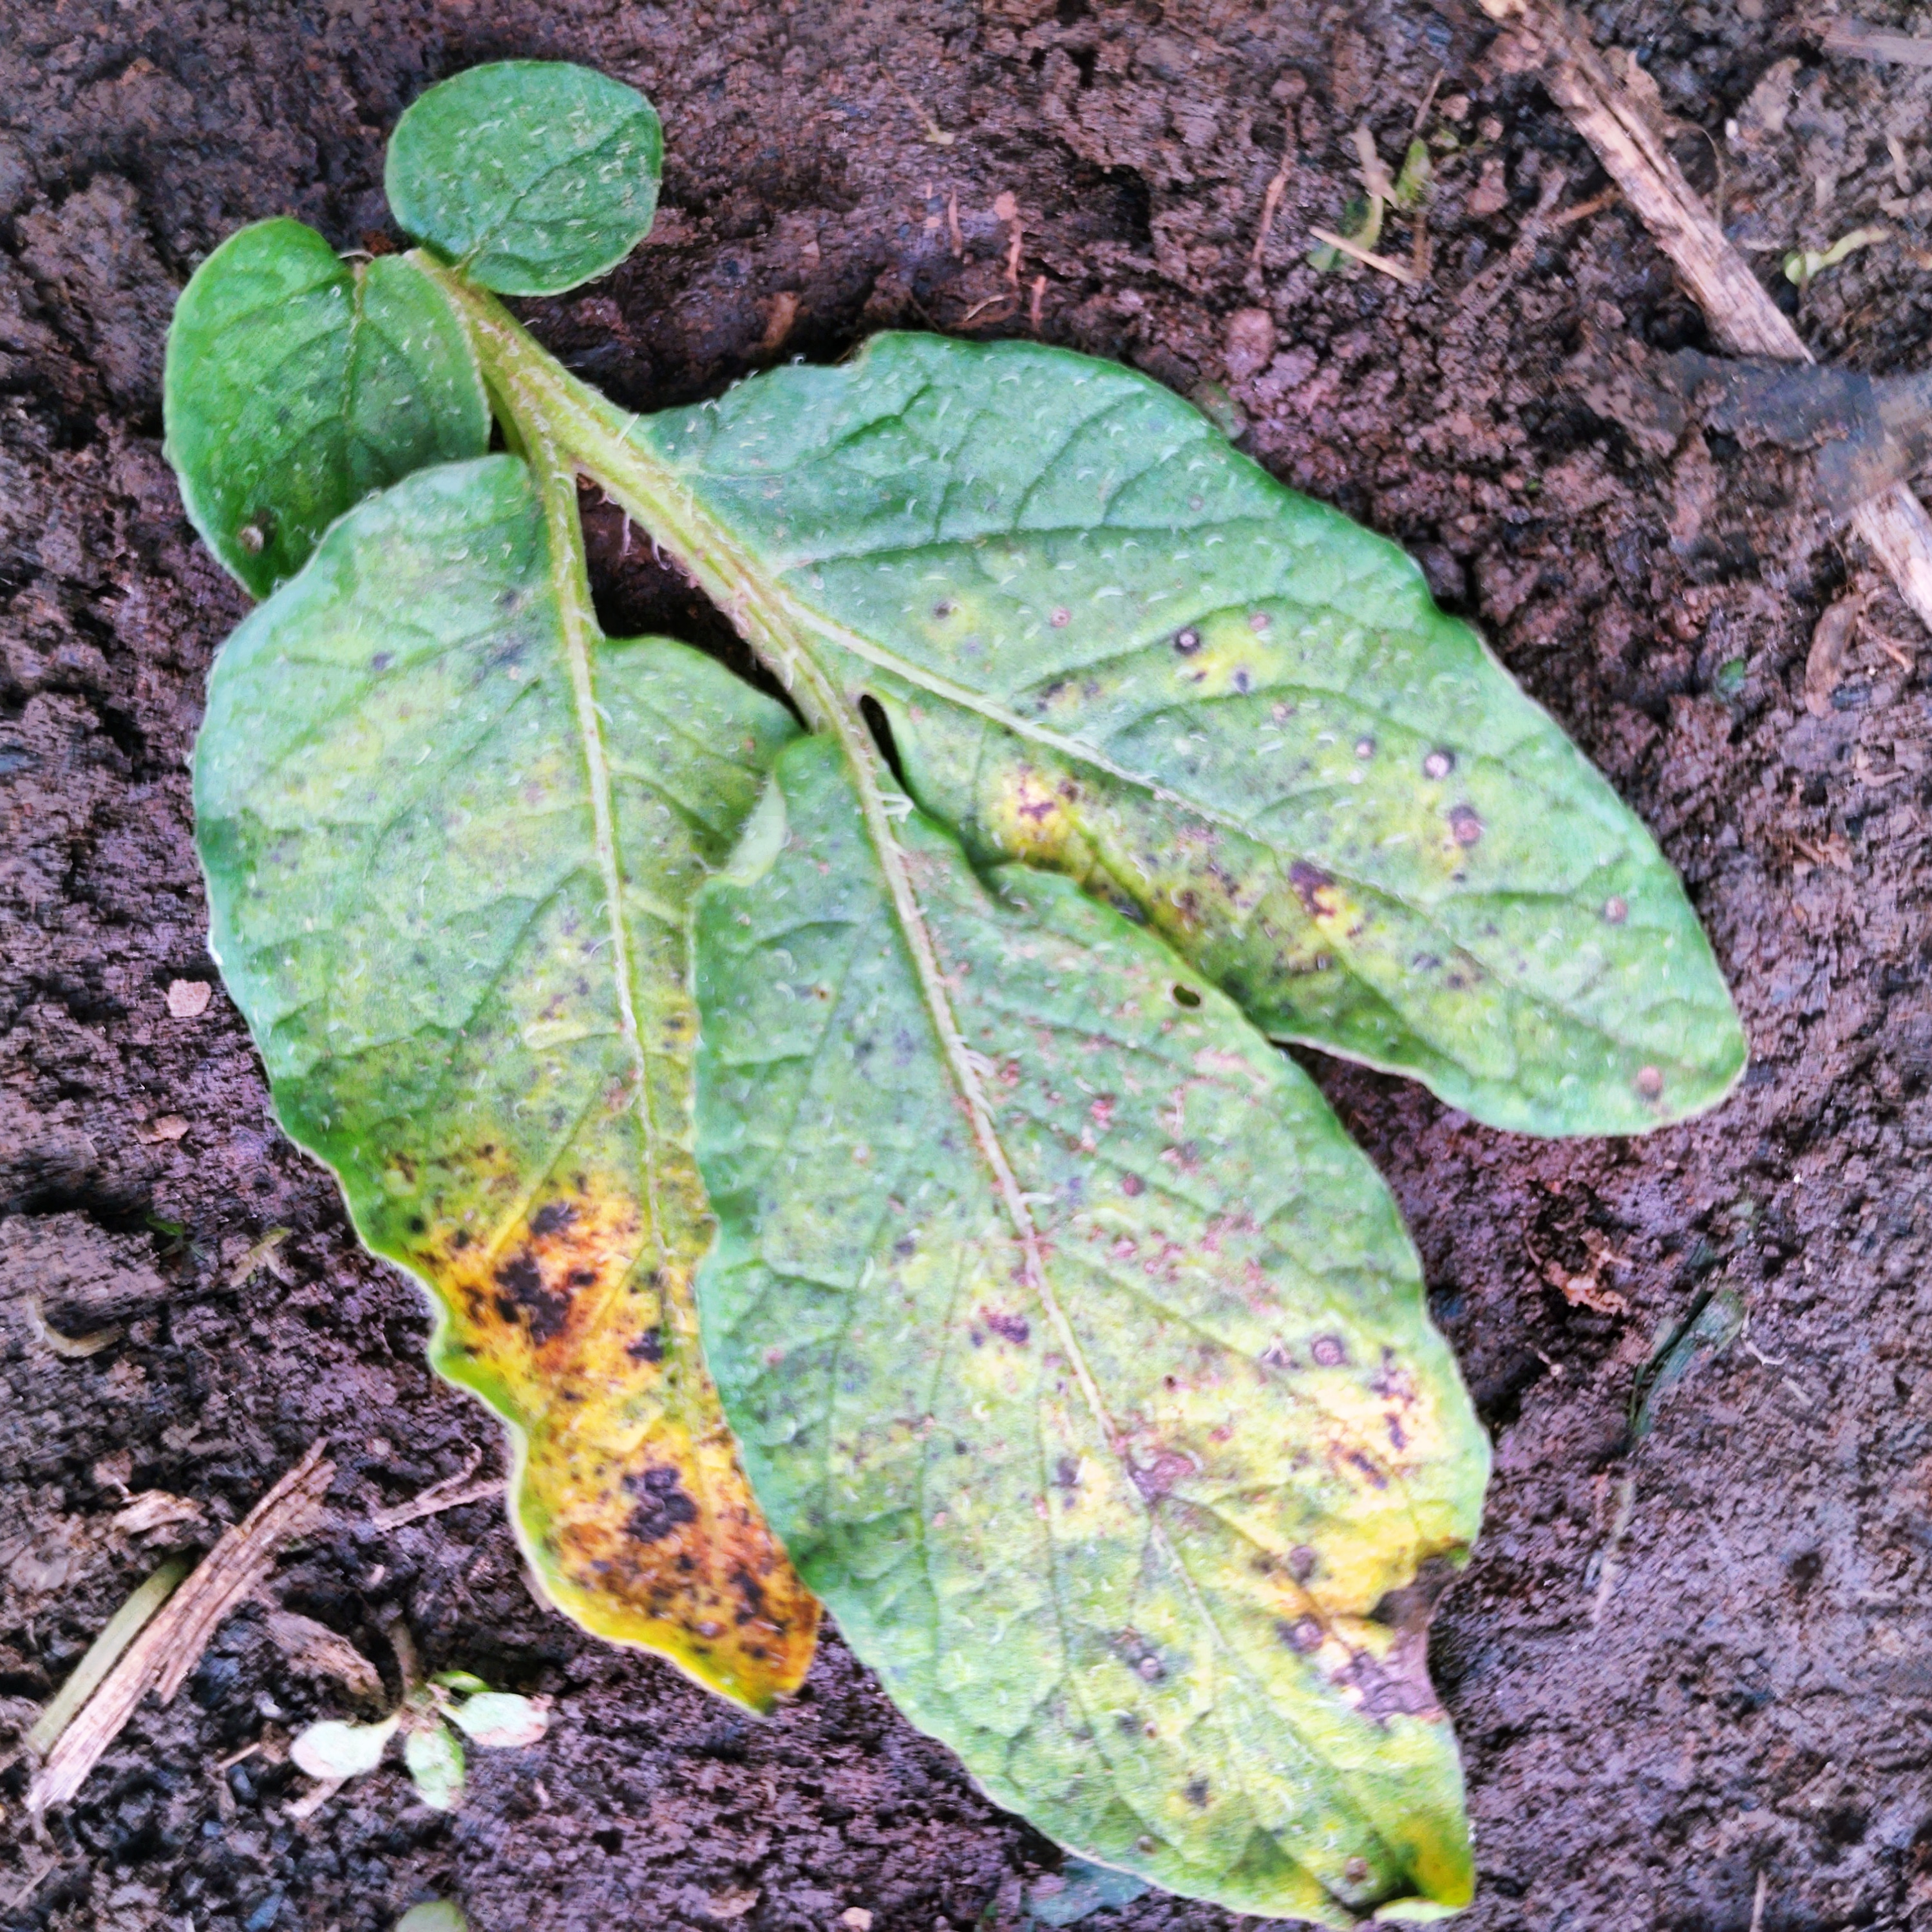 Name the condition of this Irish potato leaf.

late blight
